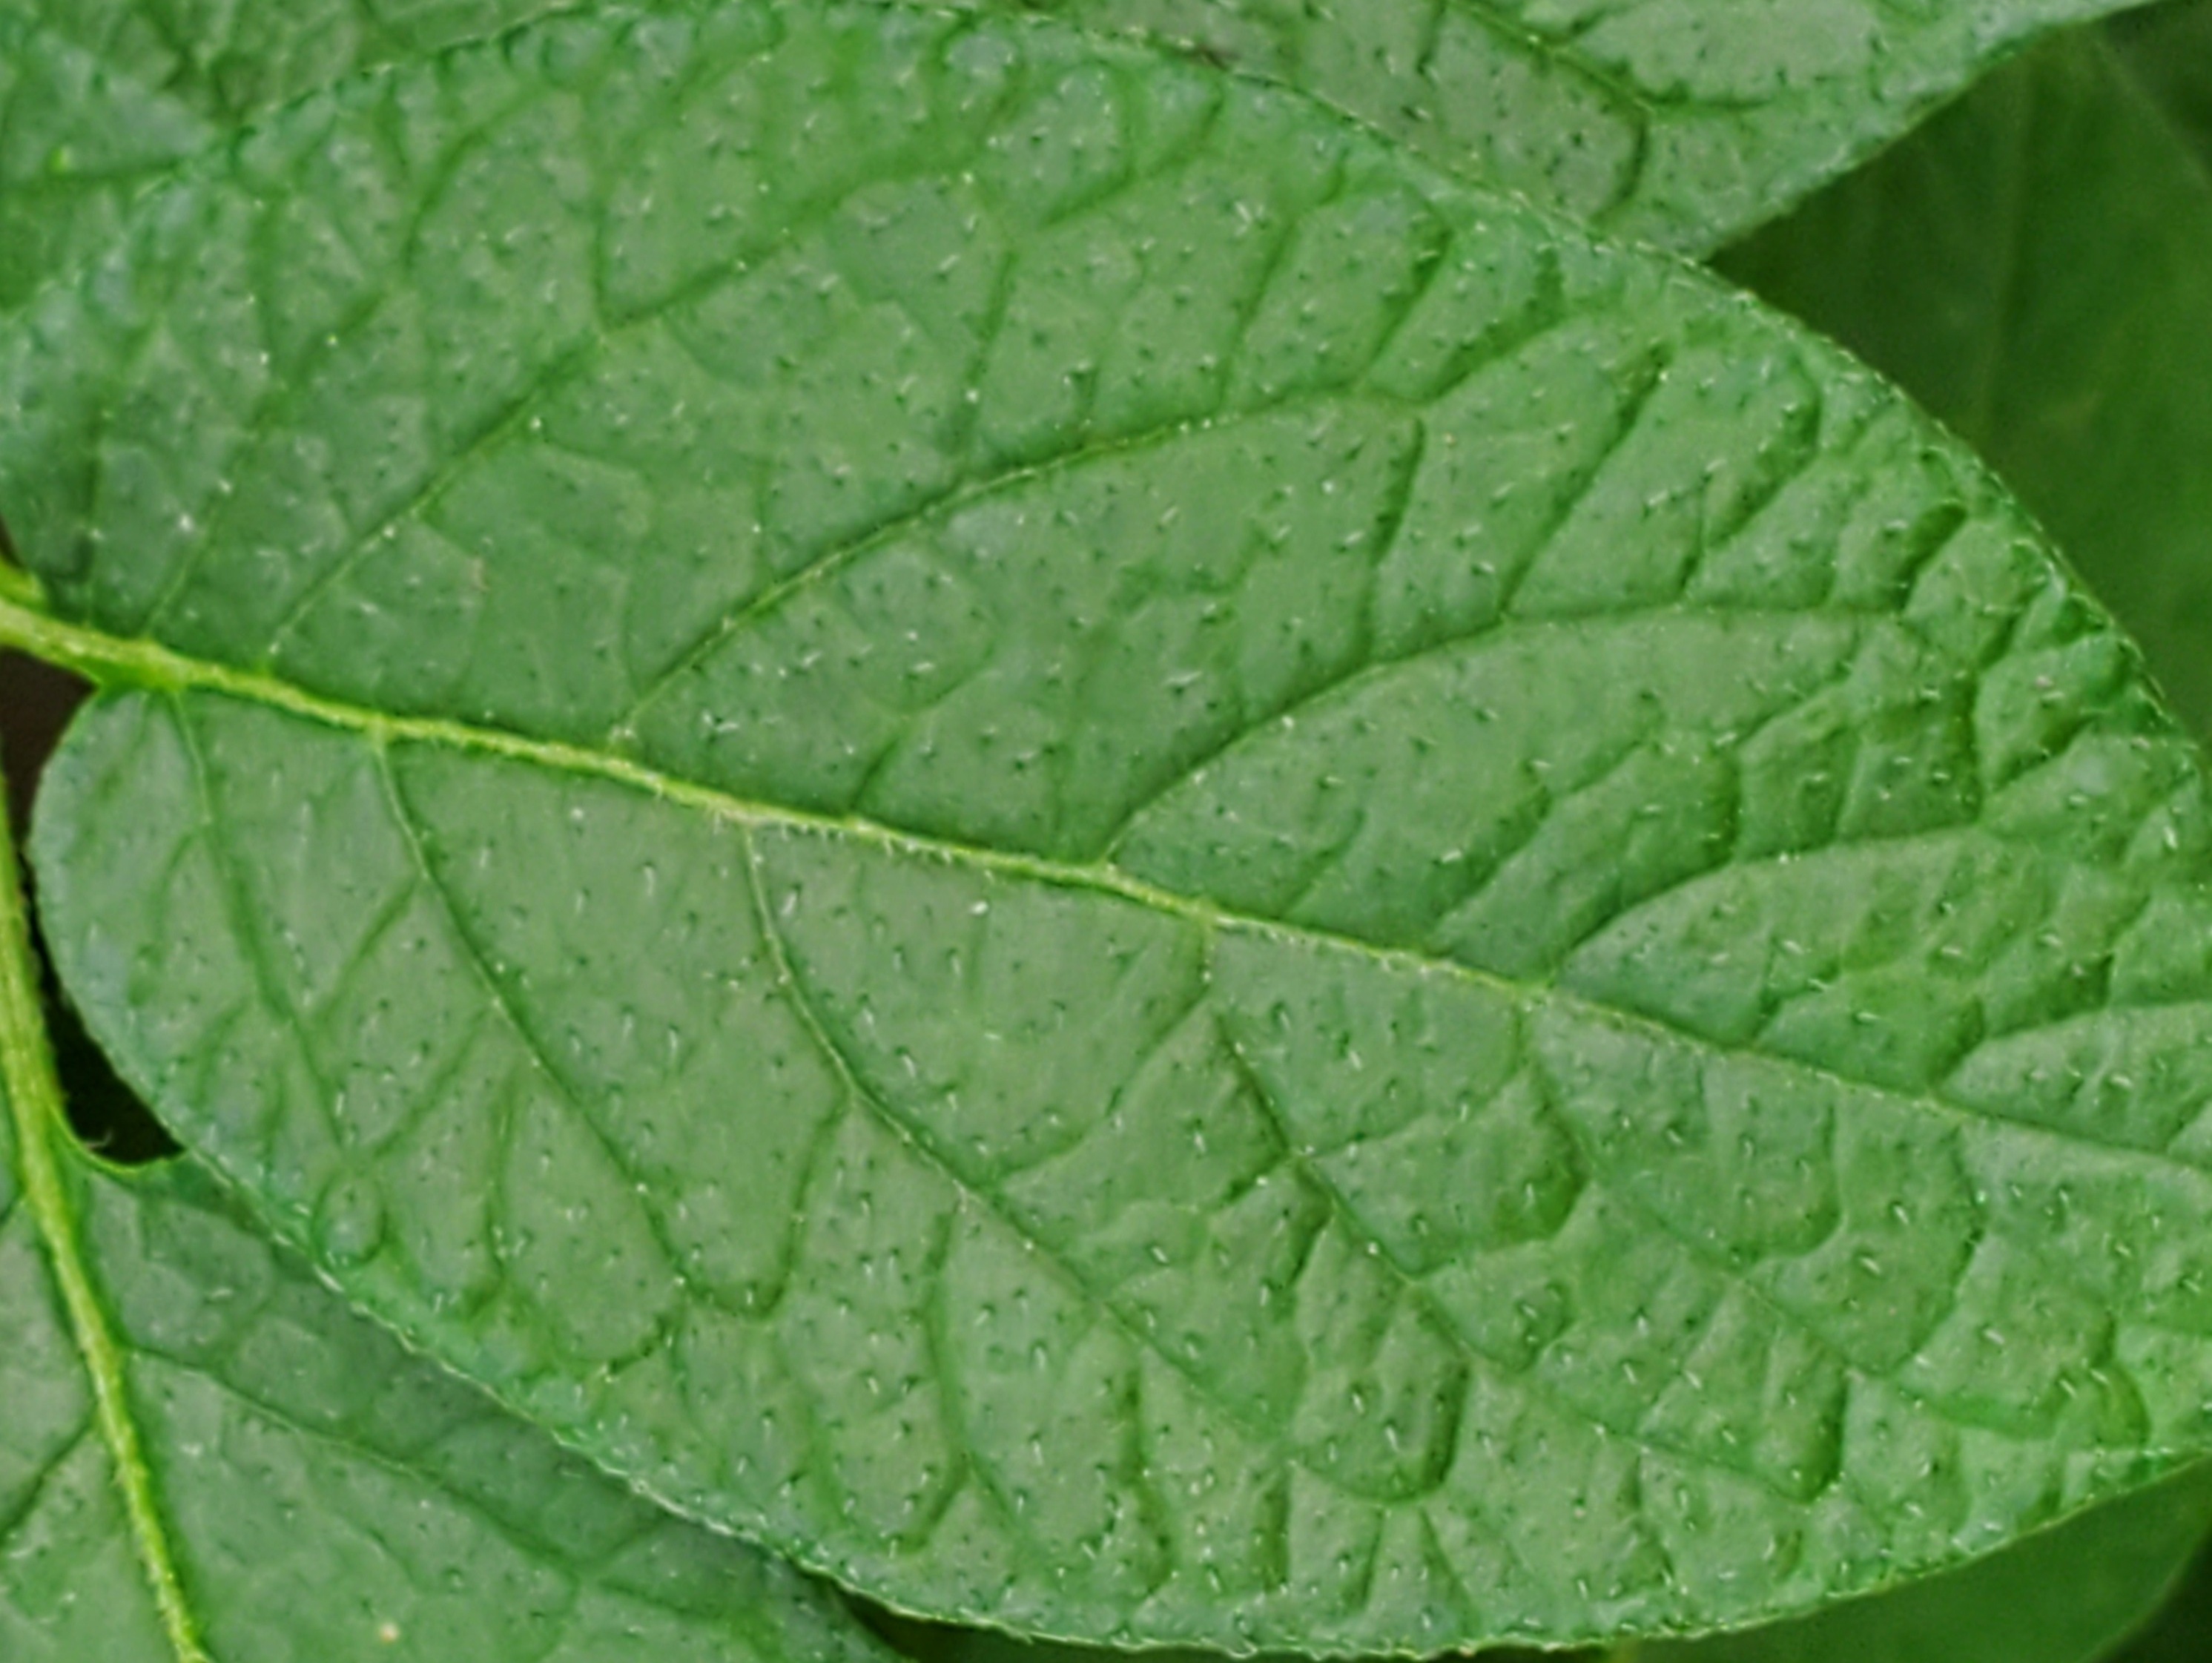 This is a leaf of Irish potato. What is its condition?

healthy
